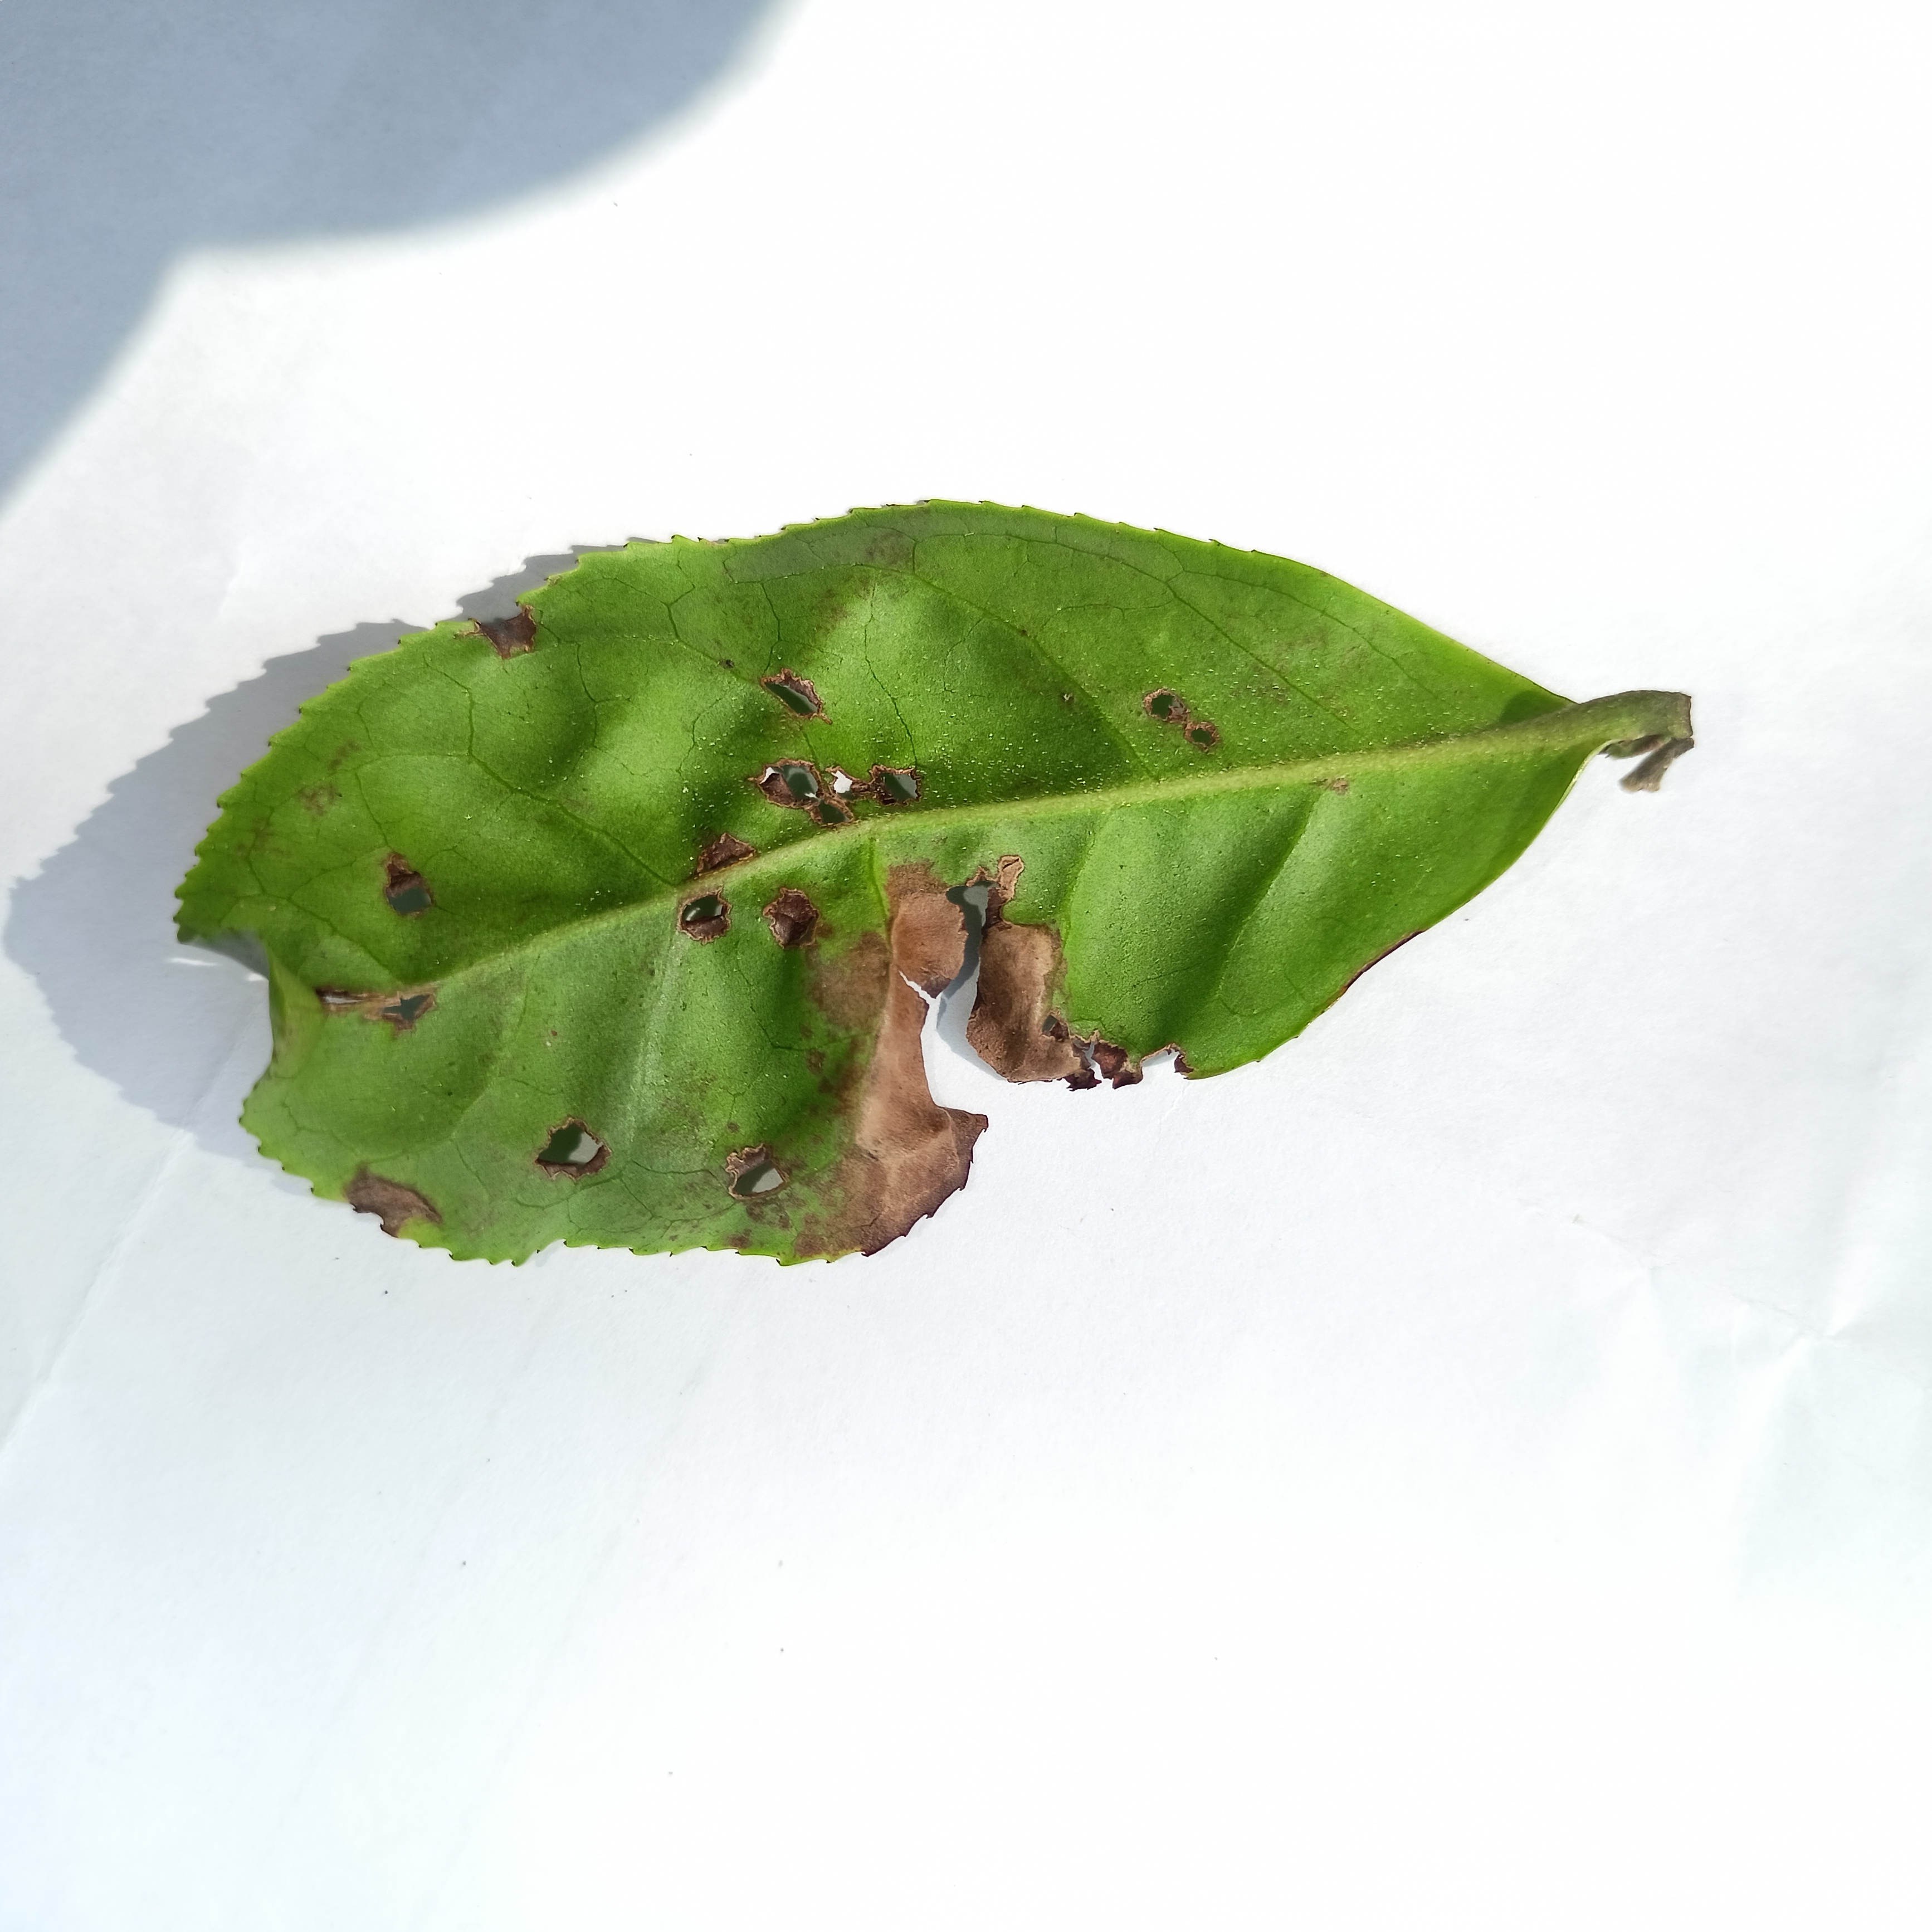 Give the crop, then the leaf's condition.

tea, helopeltis
